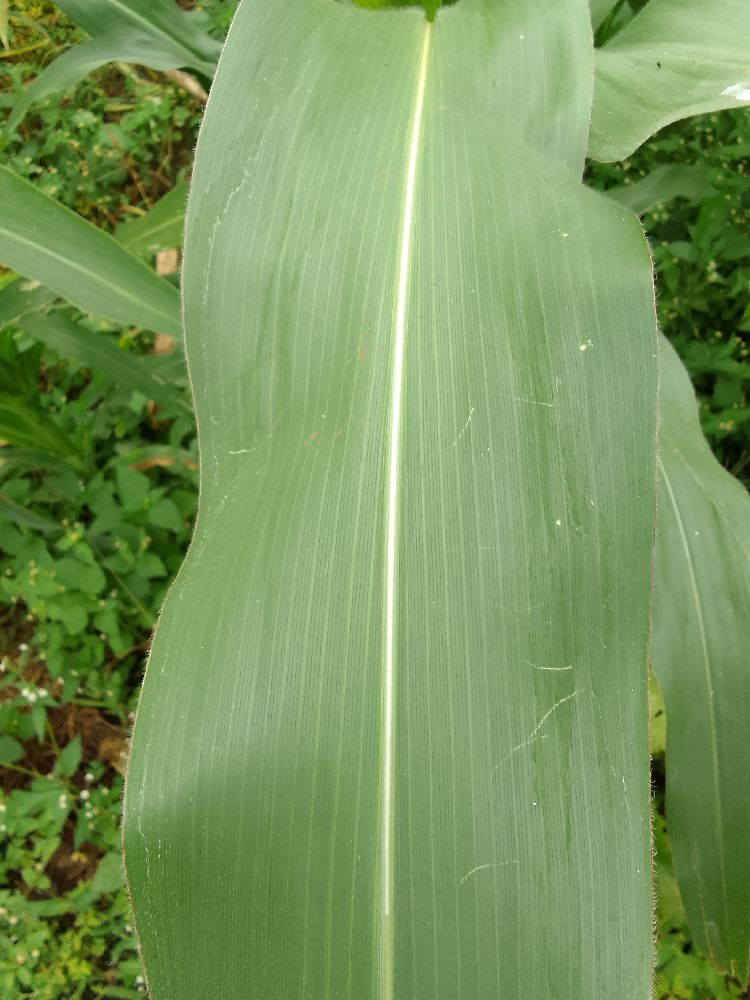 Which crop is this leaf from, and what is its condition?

maize, healthy
